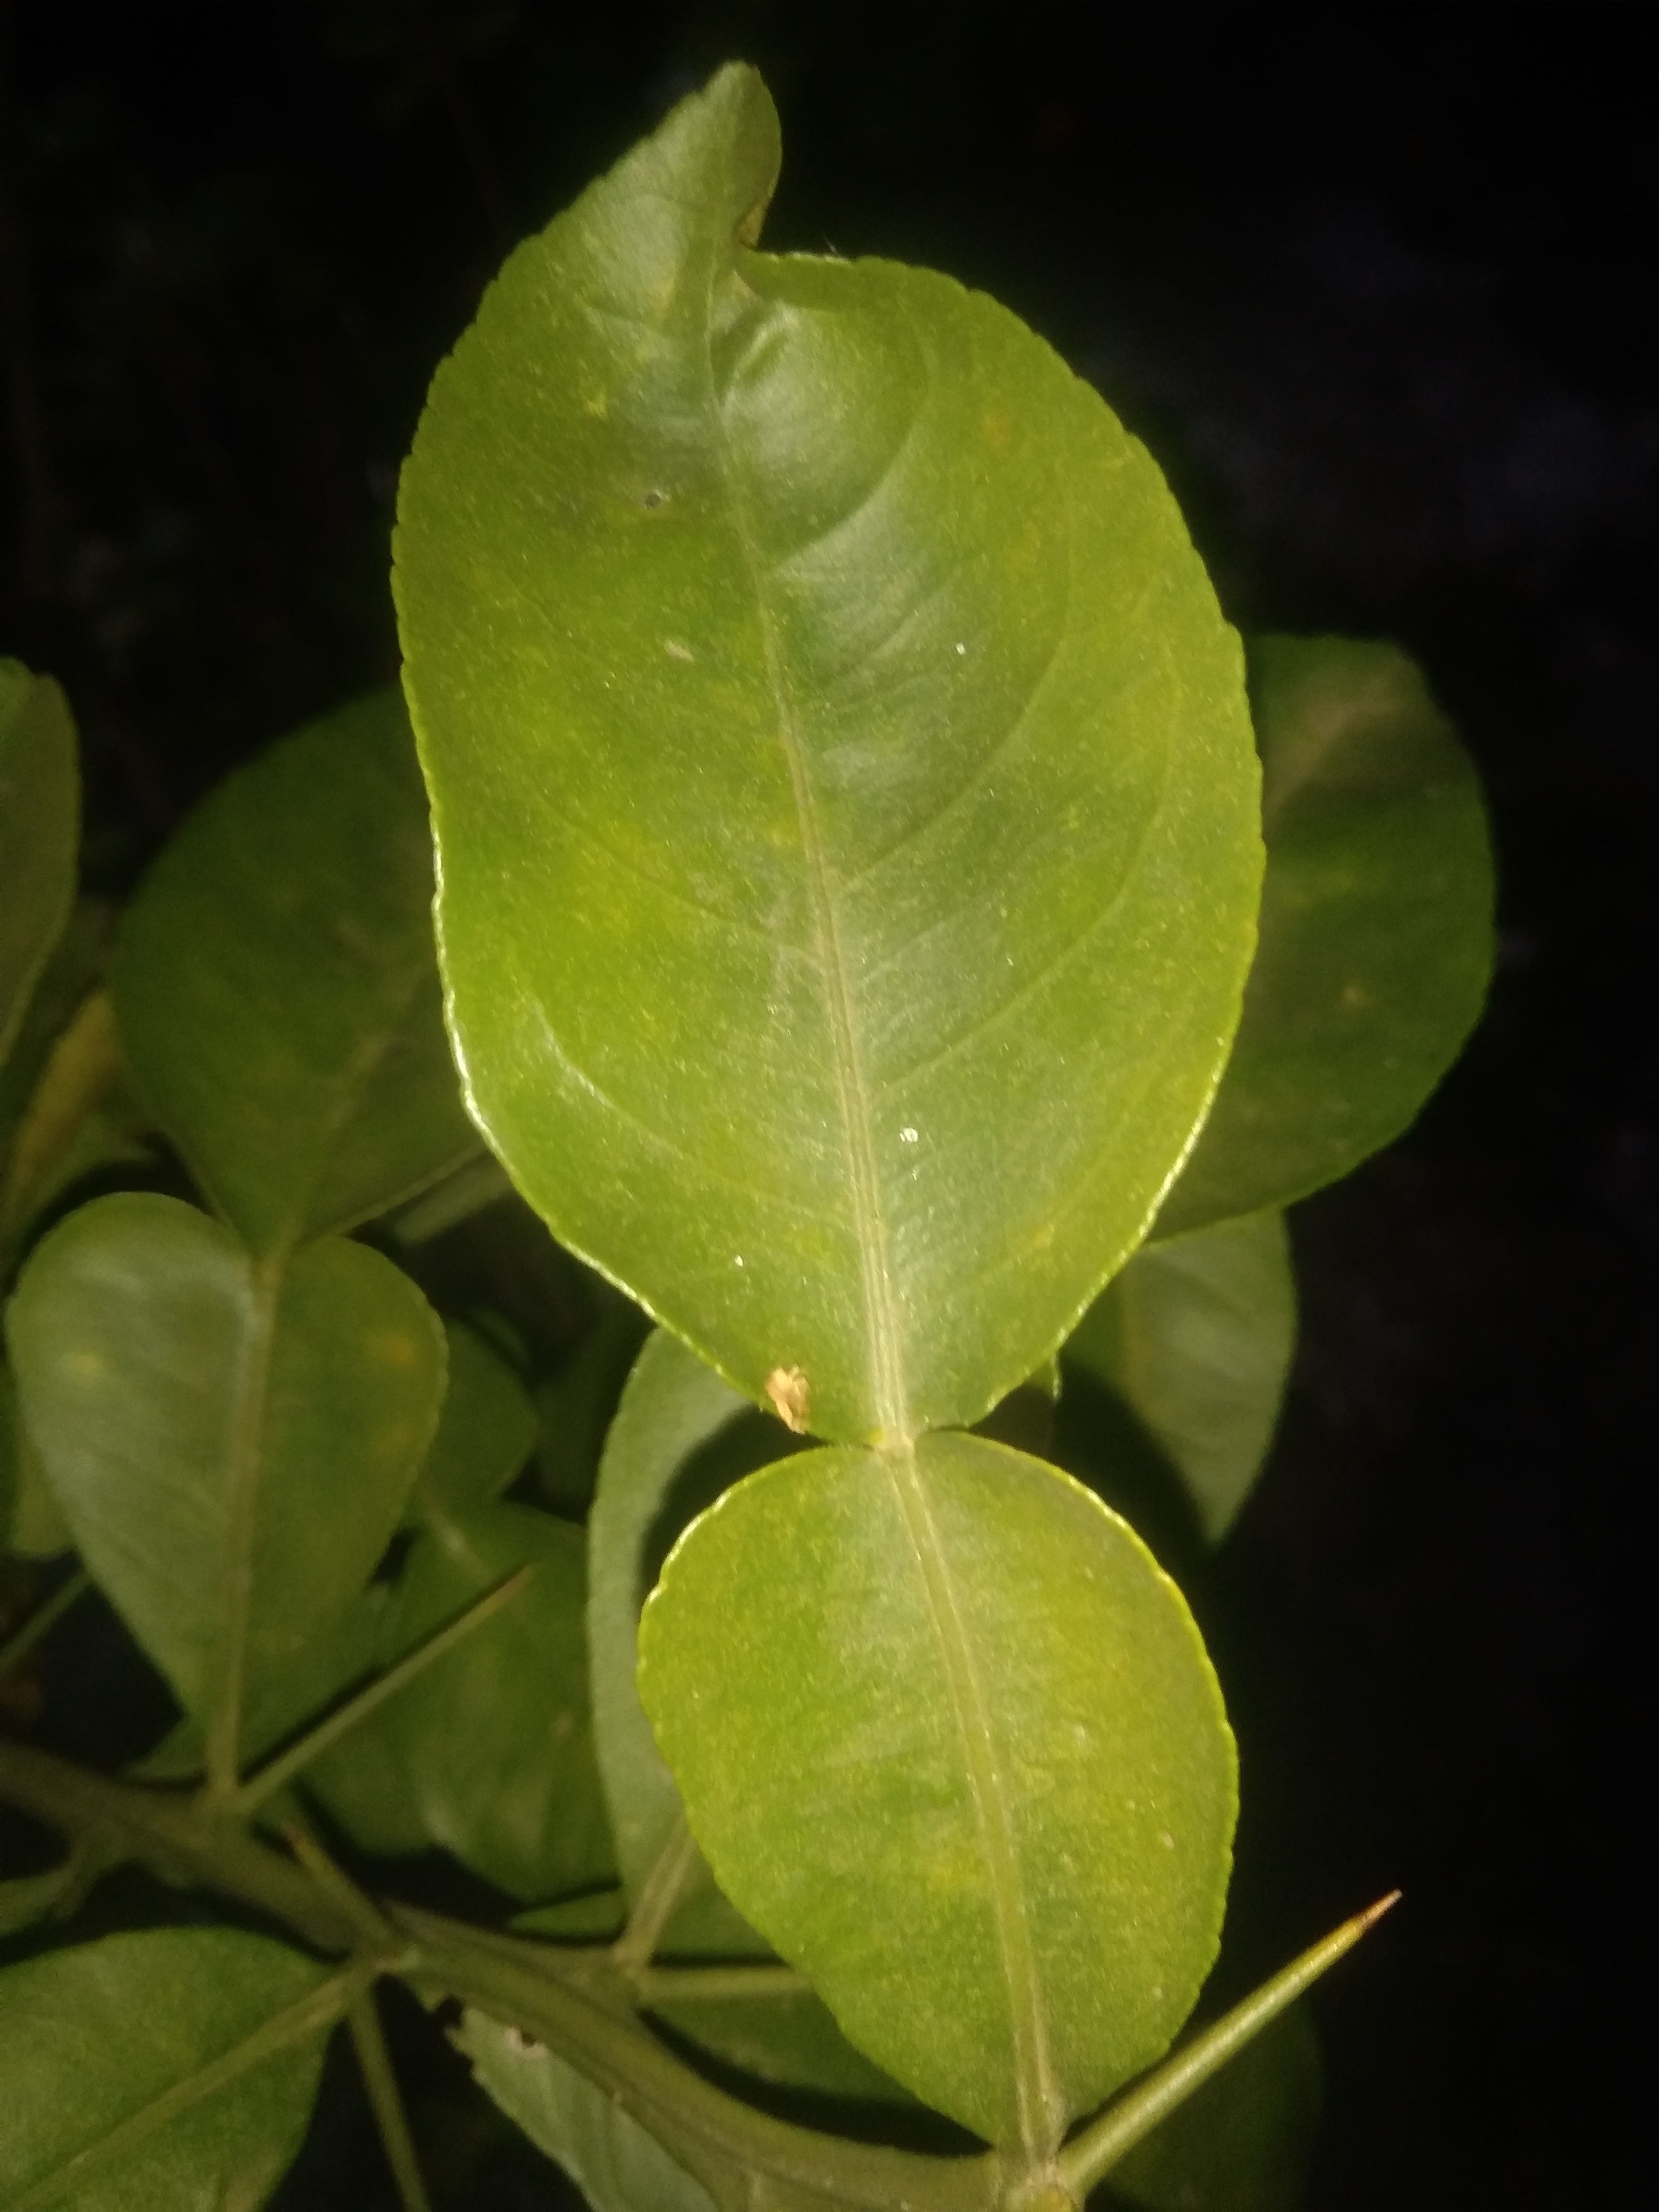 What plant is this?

lemon
